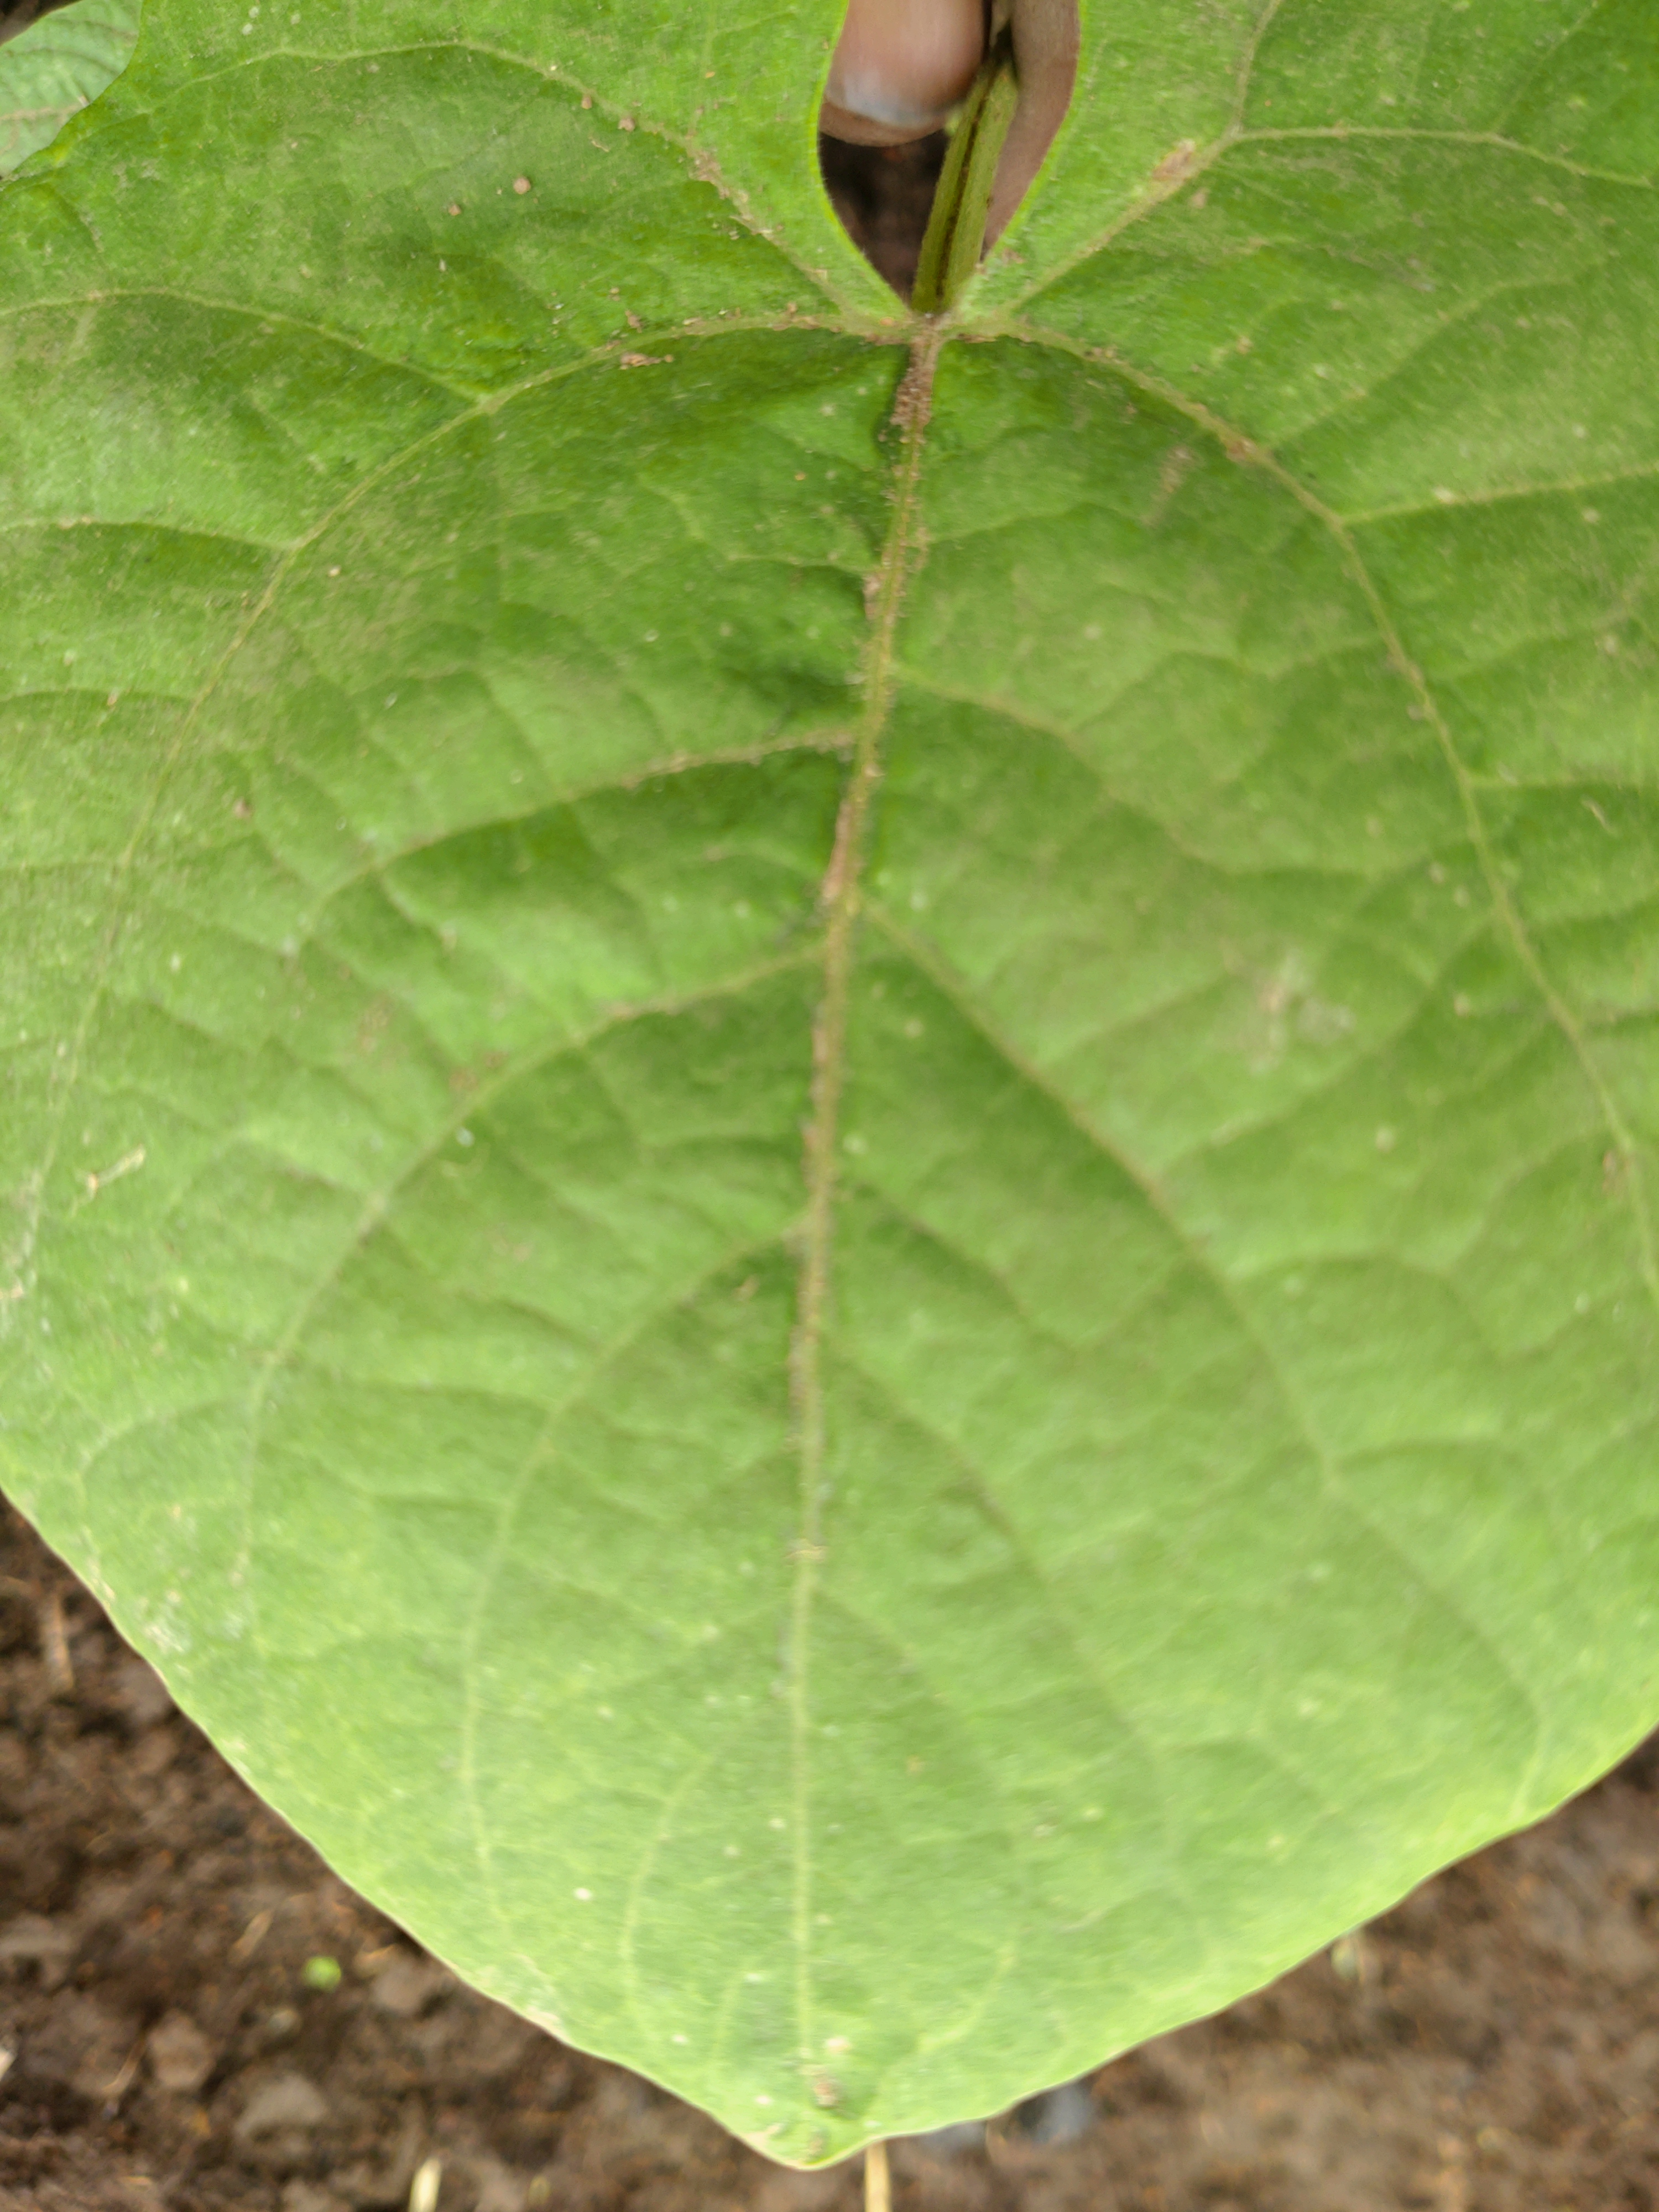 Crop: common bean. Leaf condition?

healthy
